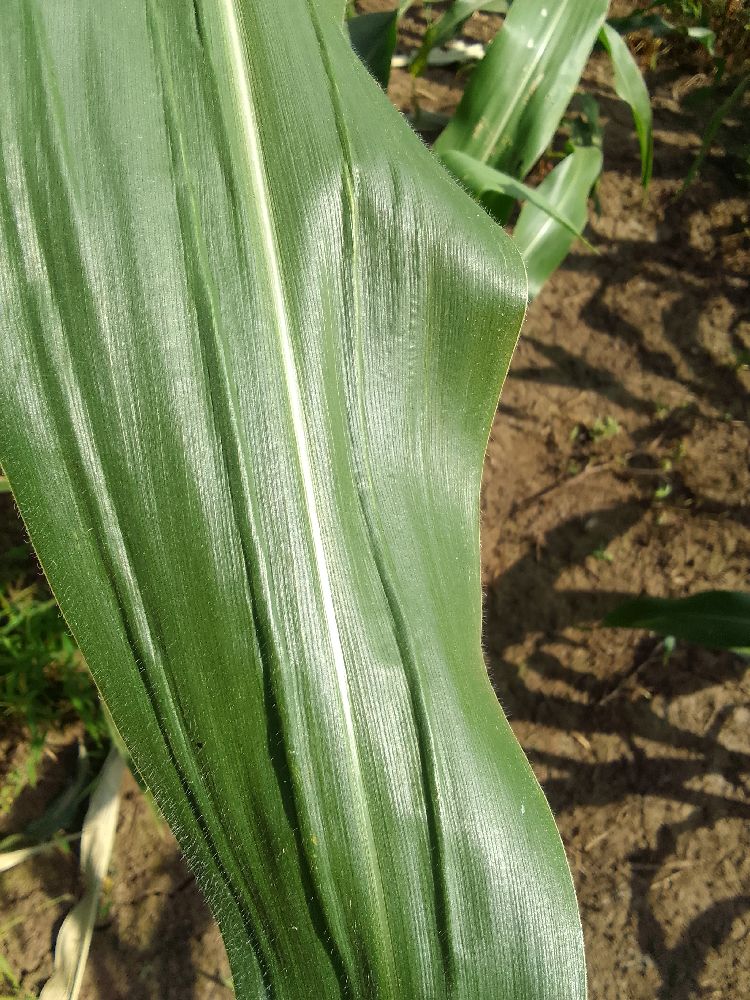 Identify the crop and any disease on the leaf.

maize, healthy
